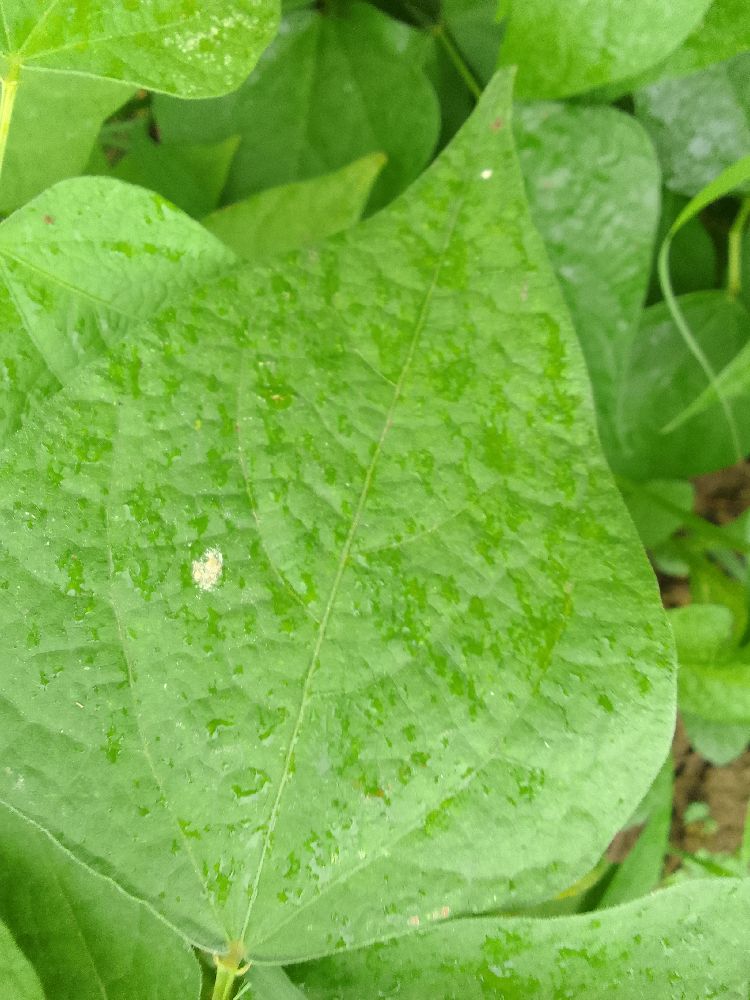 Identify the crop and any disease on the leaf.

common bean, healthy
